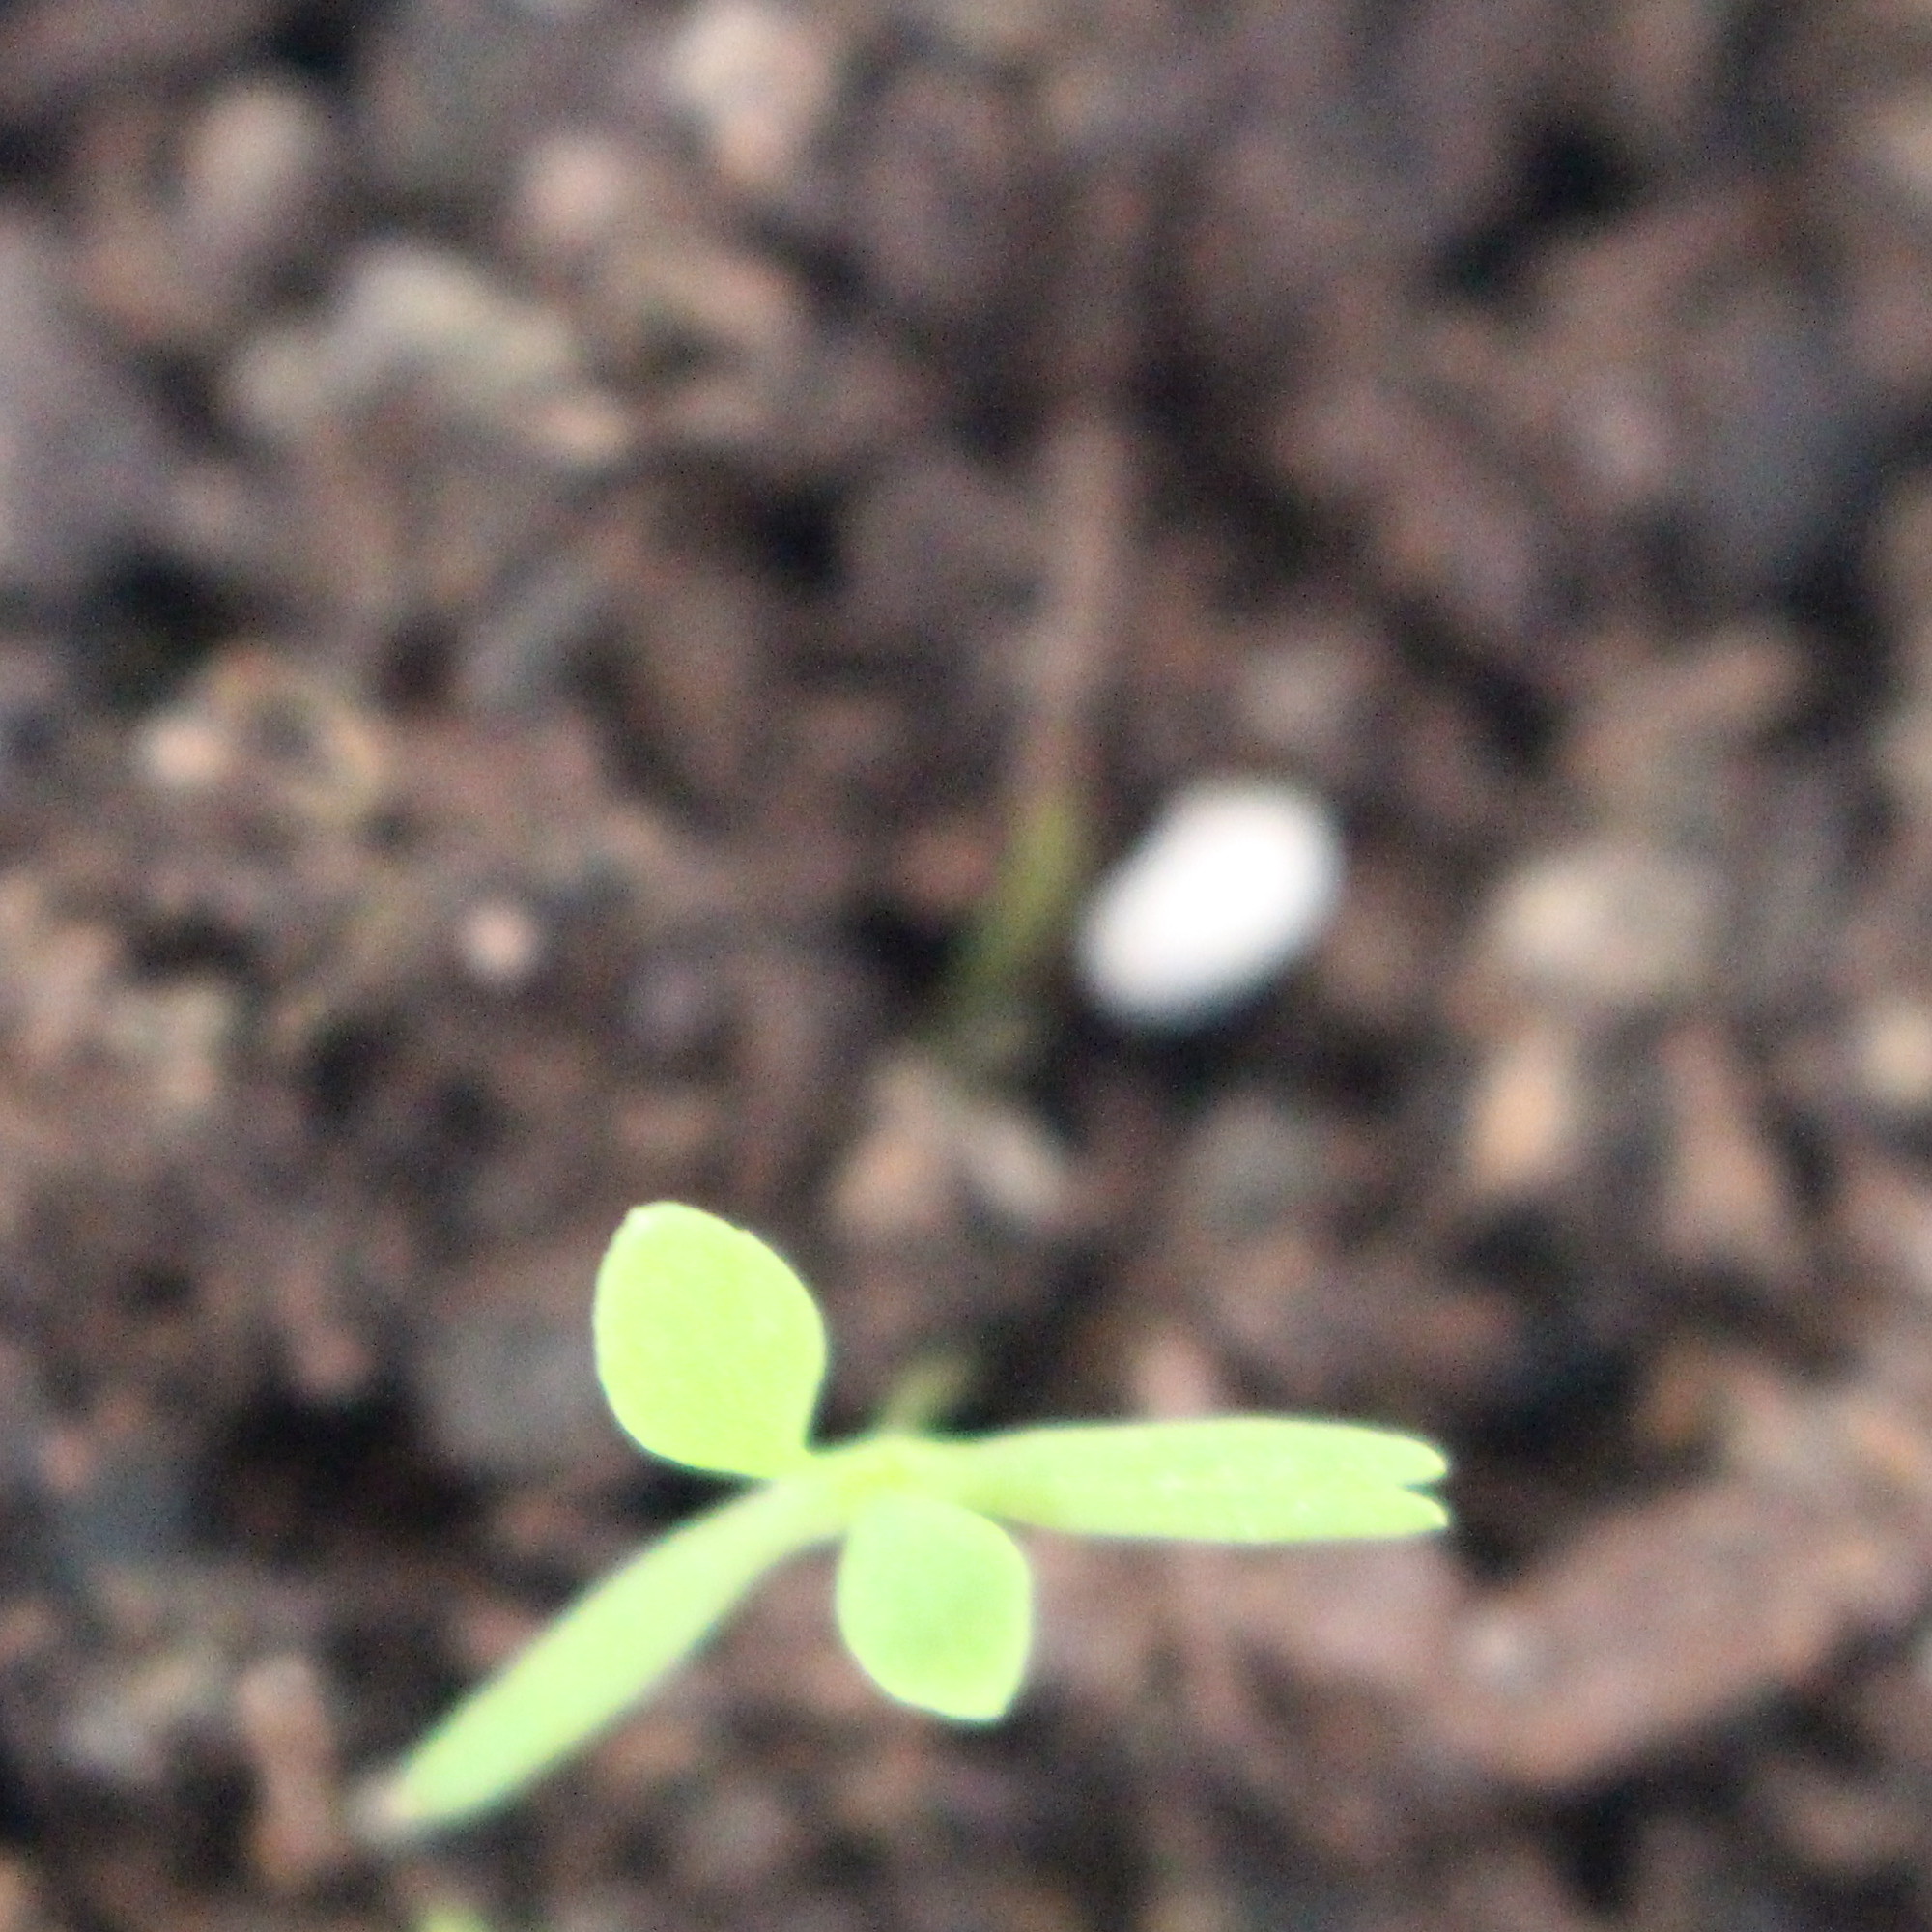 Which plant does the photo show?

Papaver rhoeas
